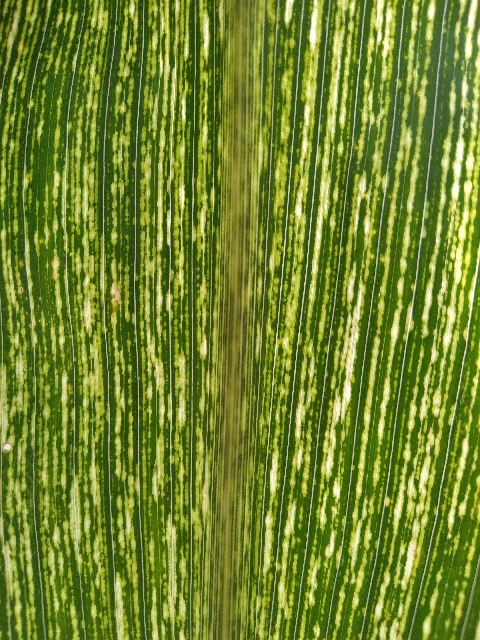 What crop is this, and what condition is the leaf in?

maize, maize streak virus
